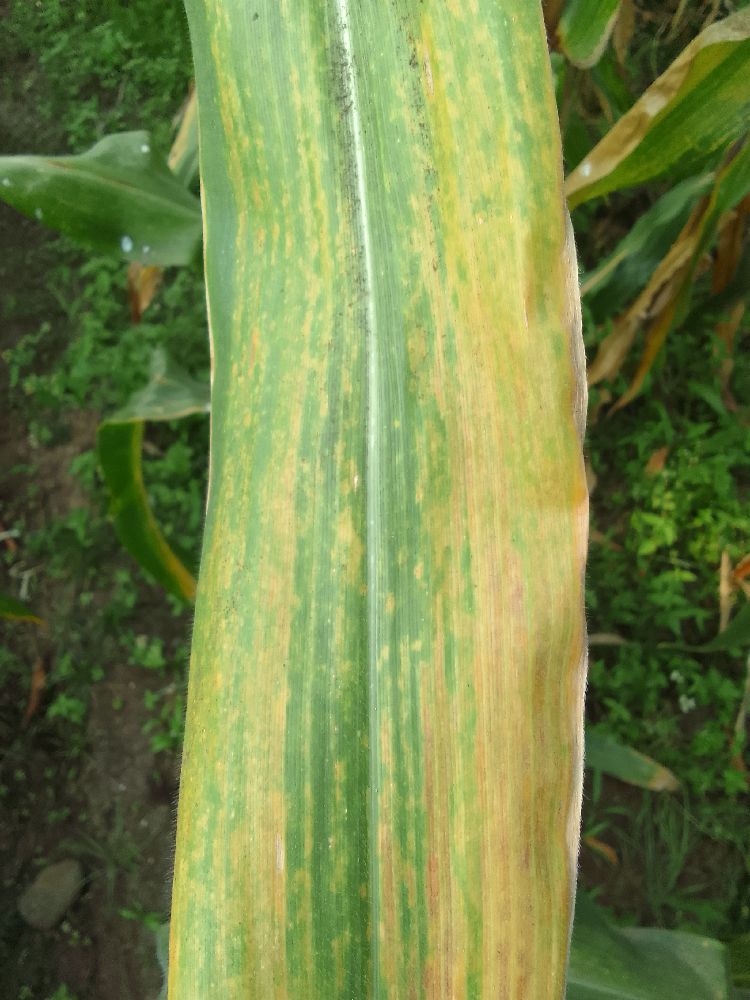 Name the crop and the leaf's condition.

maize, maize lethal necrosis
